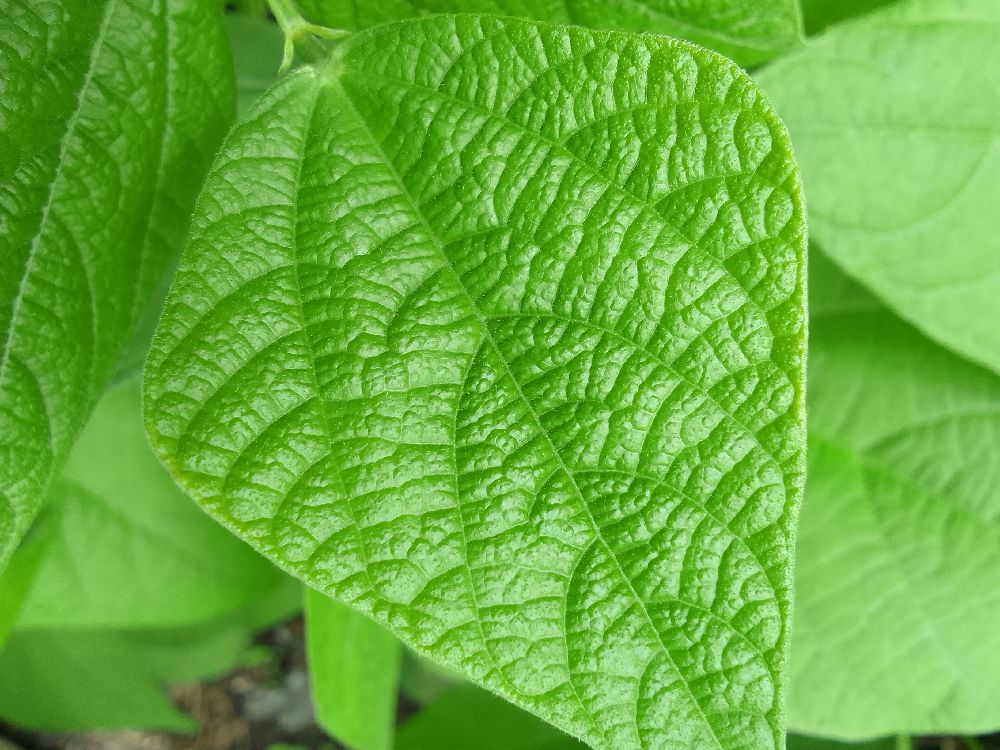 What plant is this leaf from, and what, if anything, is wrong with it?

common bean, healthy
